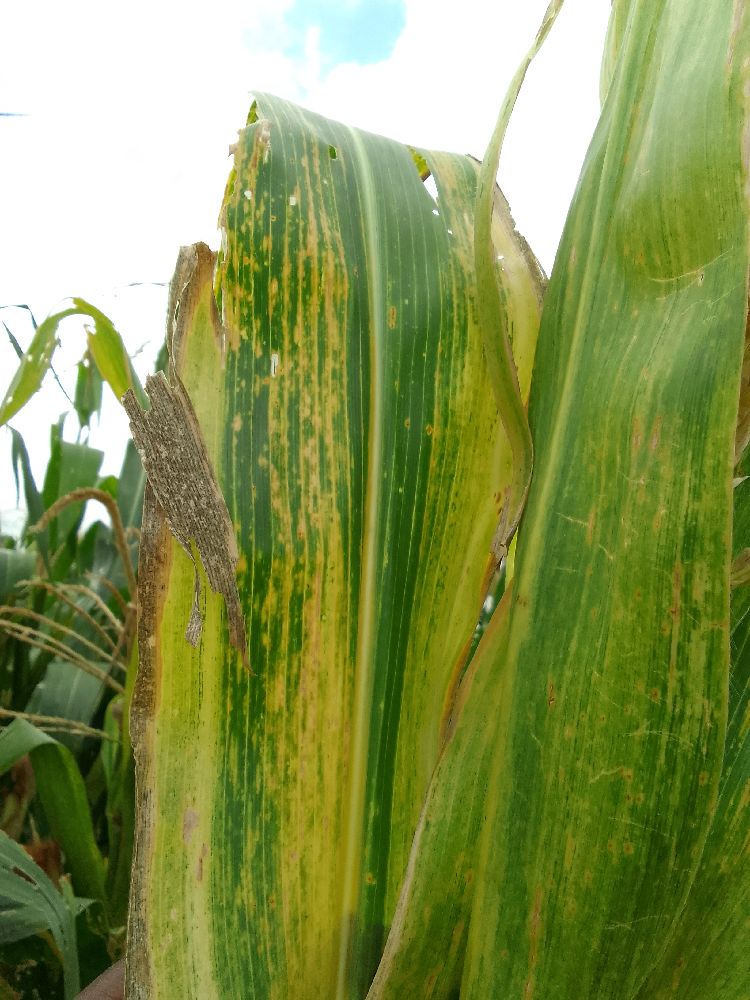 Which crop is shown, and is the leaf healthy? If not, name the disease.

maize, maize lethal necrosis
